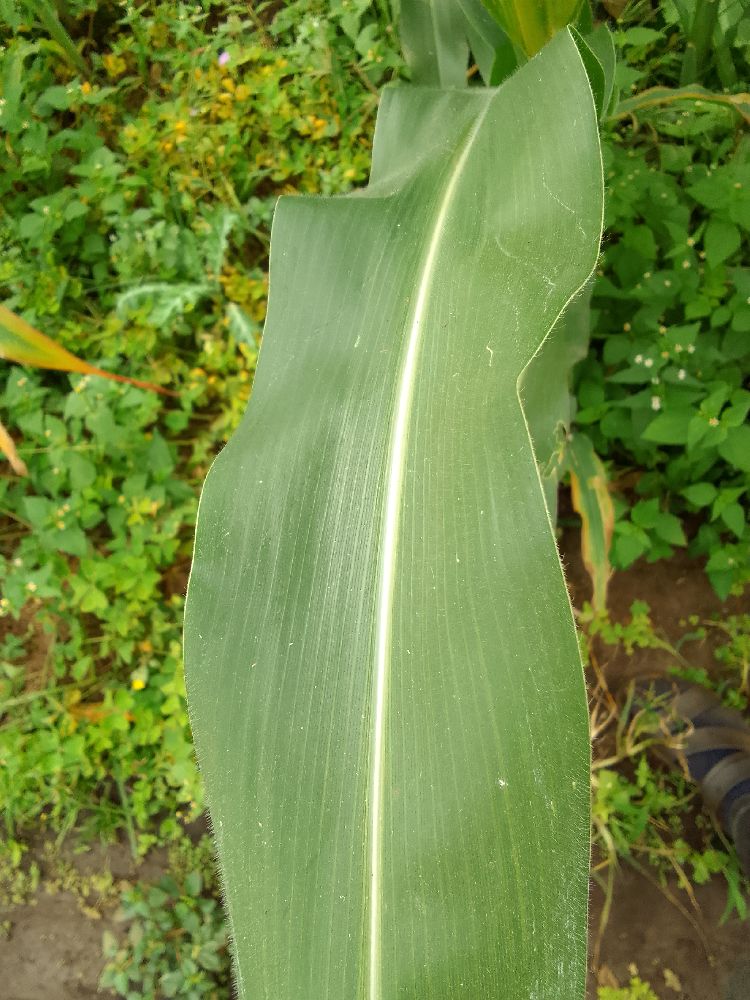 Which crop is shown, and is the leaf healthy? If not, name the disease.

maize, healthy
